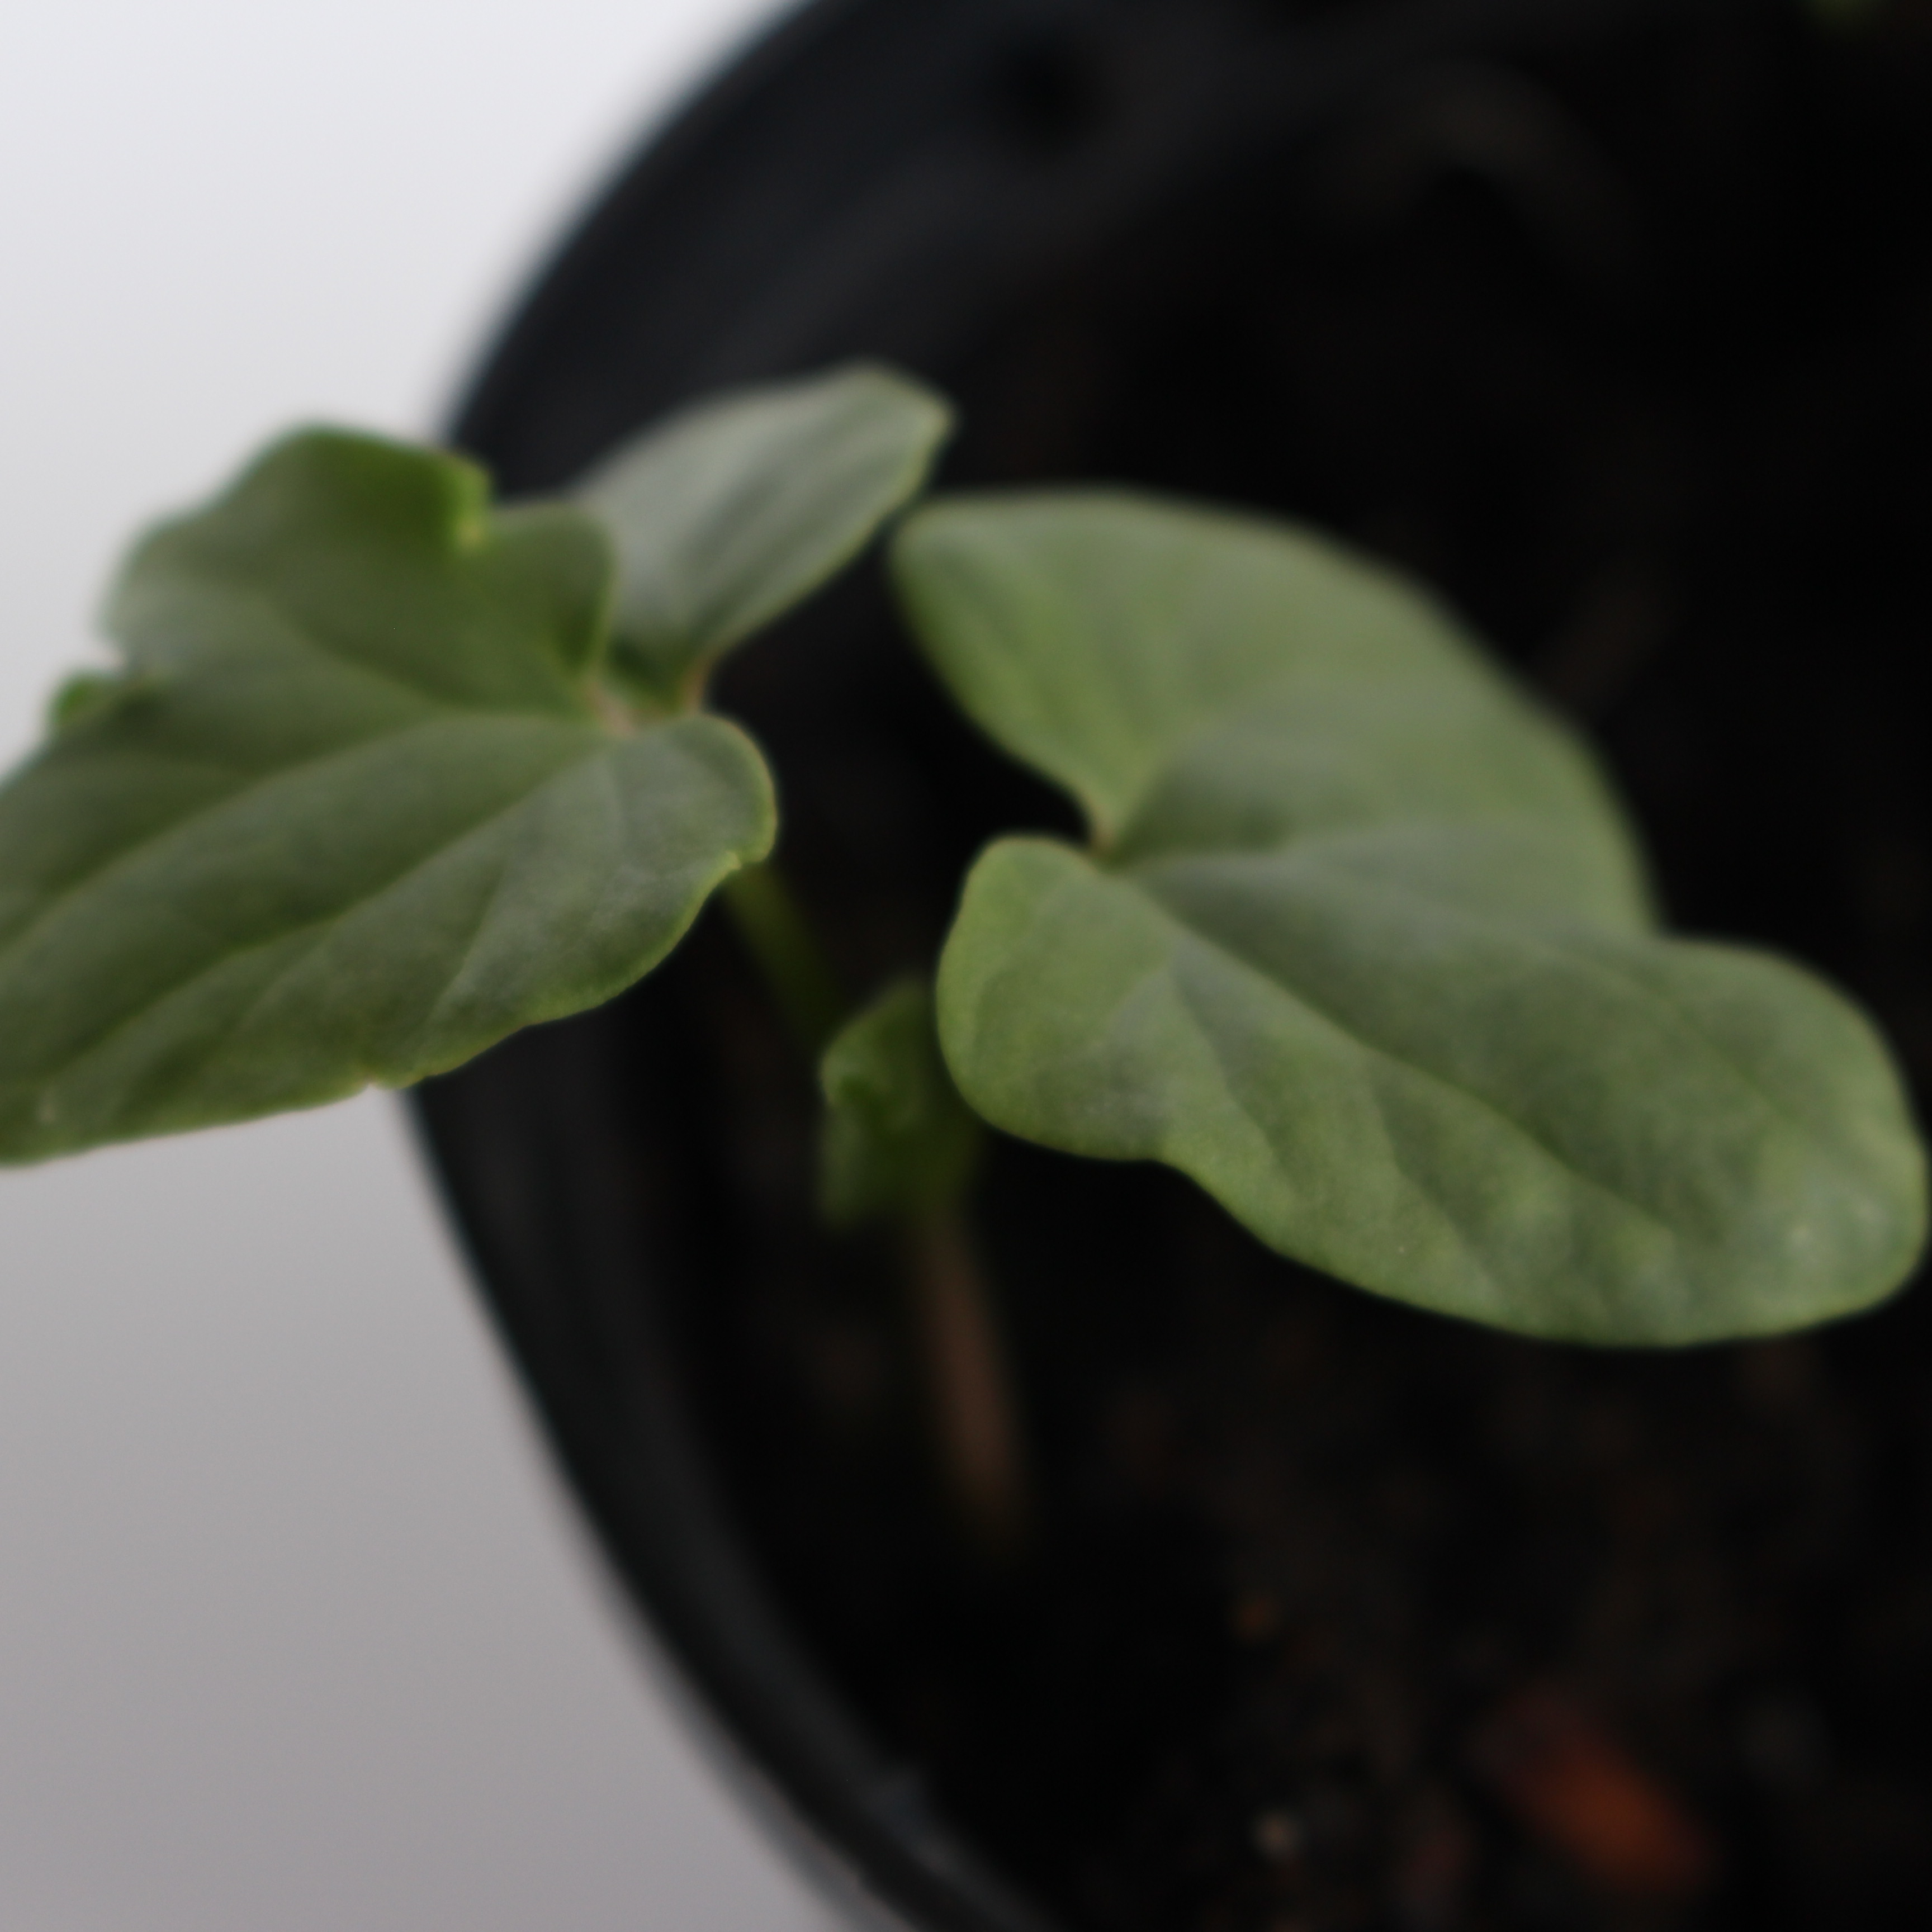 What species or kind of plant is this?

Convolvulus arvensis
